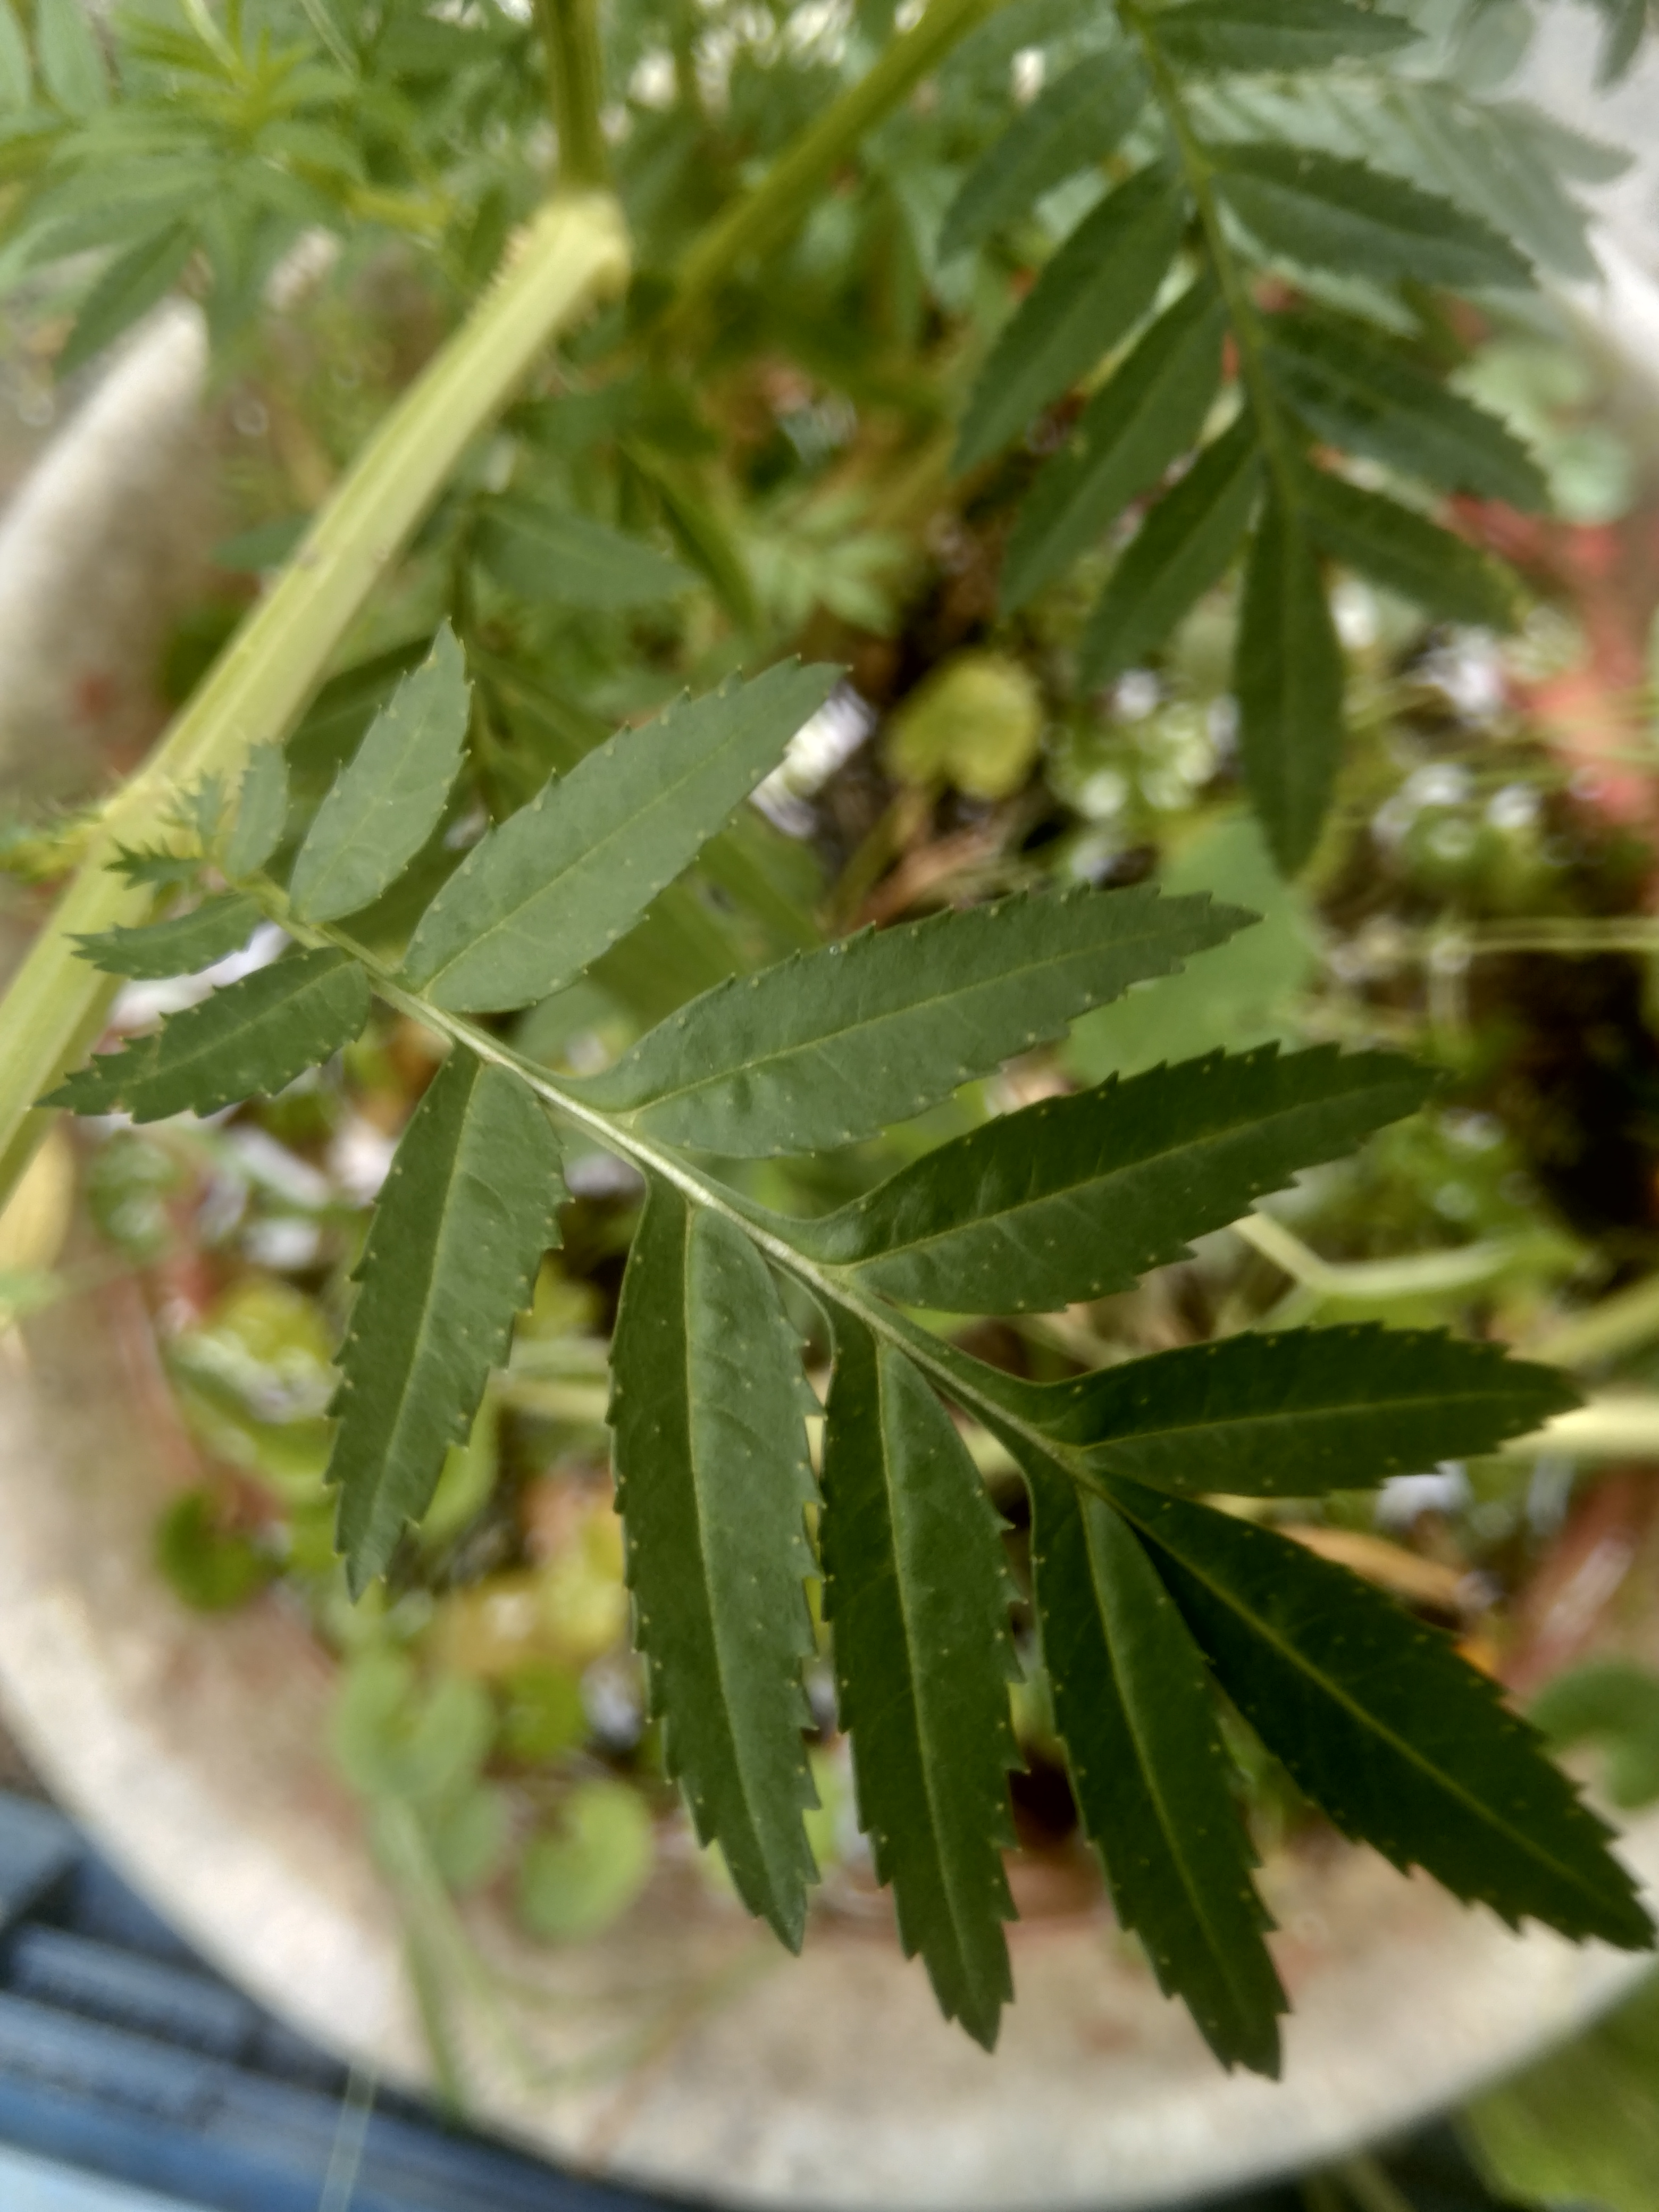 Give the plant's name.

marigold
